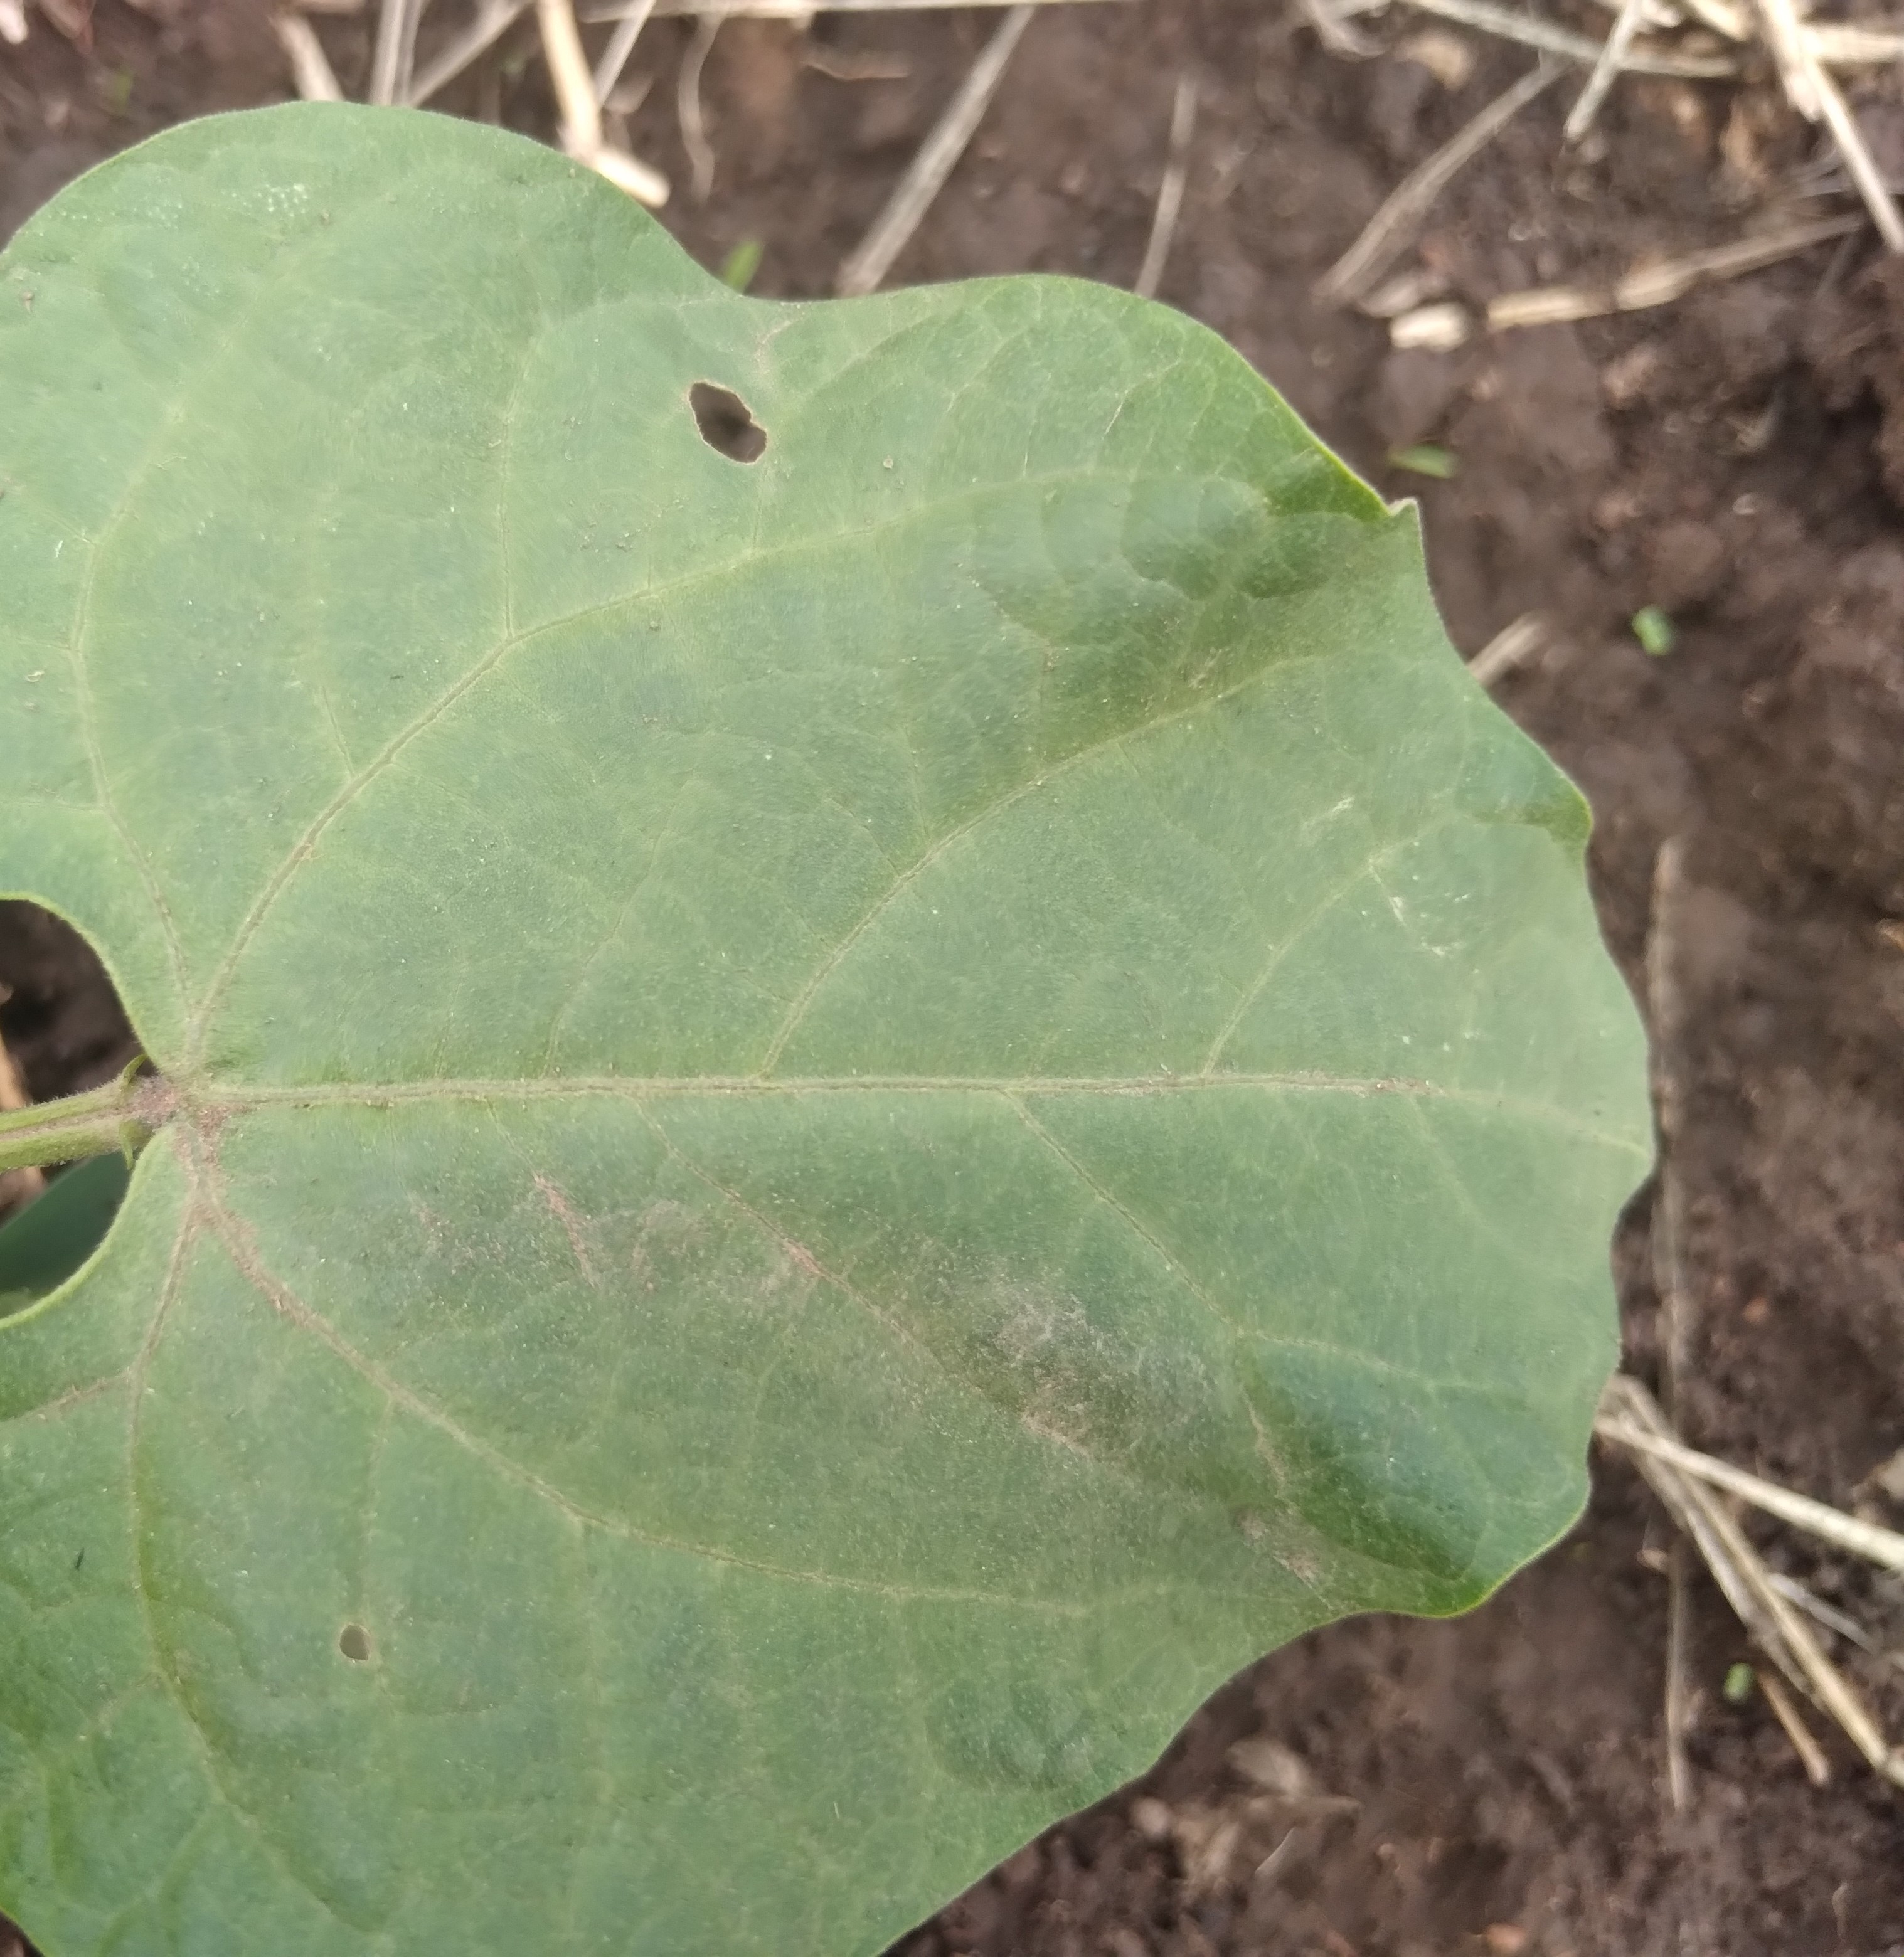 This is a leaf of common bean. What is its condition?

healthy
